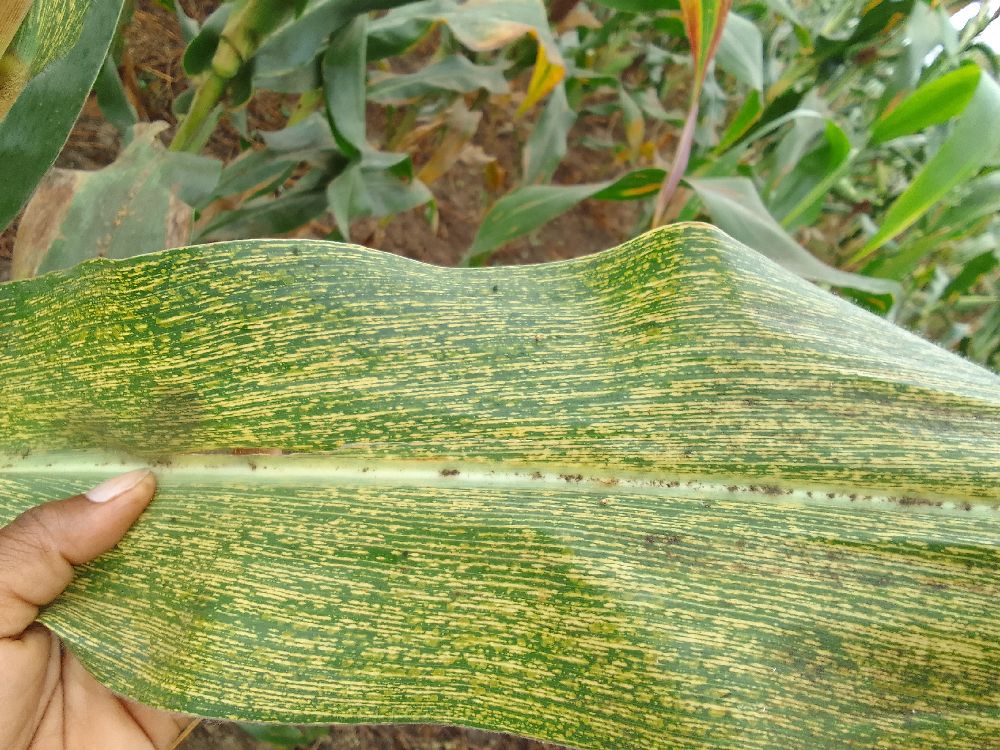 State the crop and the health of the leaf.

maize, maize streak virus
